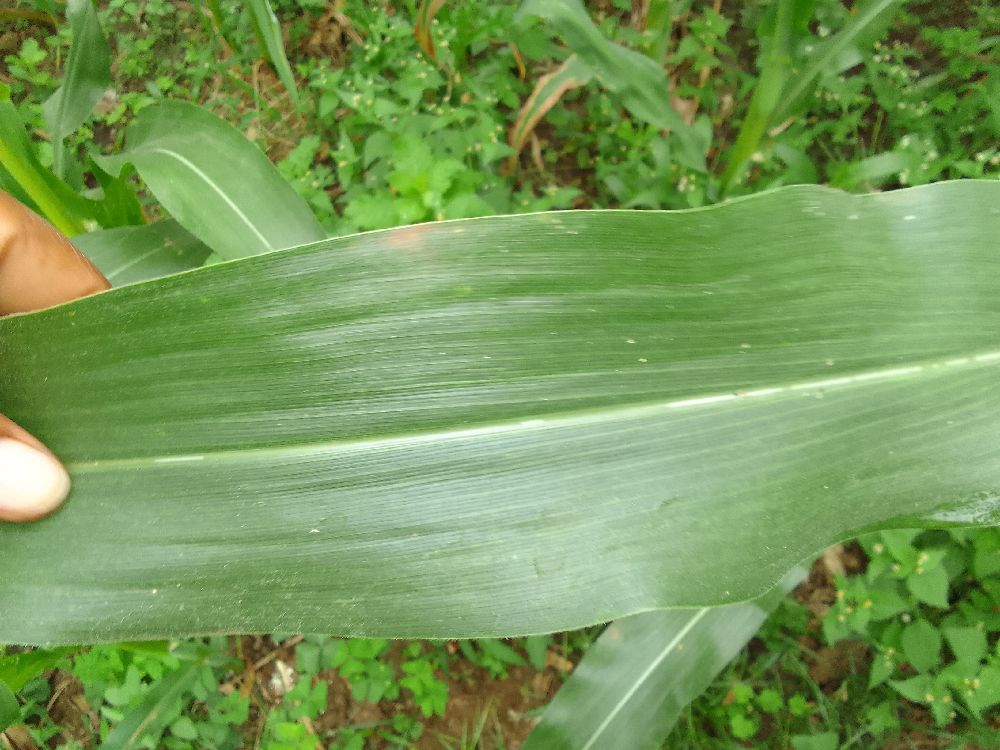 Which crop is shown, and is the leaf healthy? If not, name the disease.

maize, healthy
